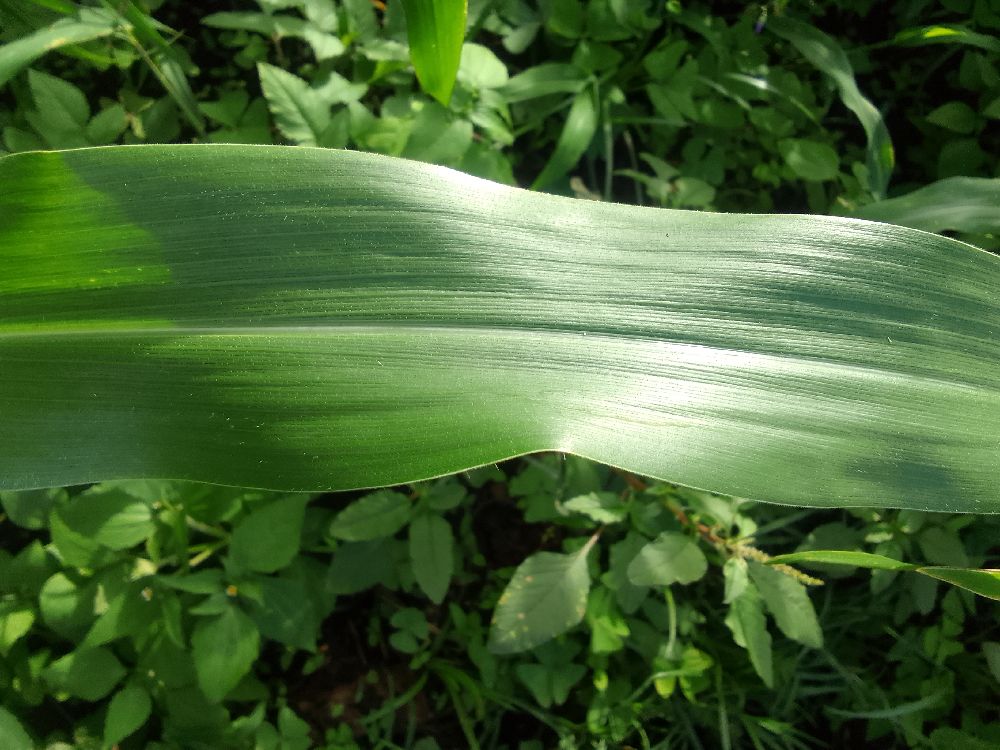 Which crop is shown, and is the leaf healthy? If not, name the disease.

maize, healthy
